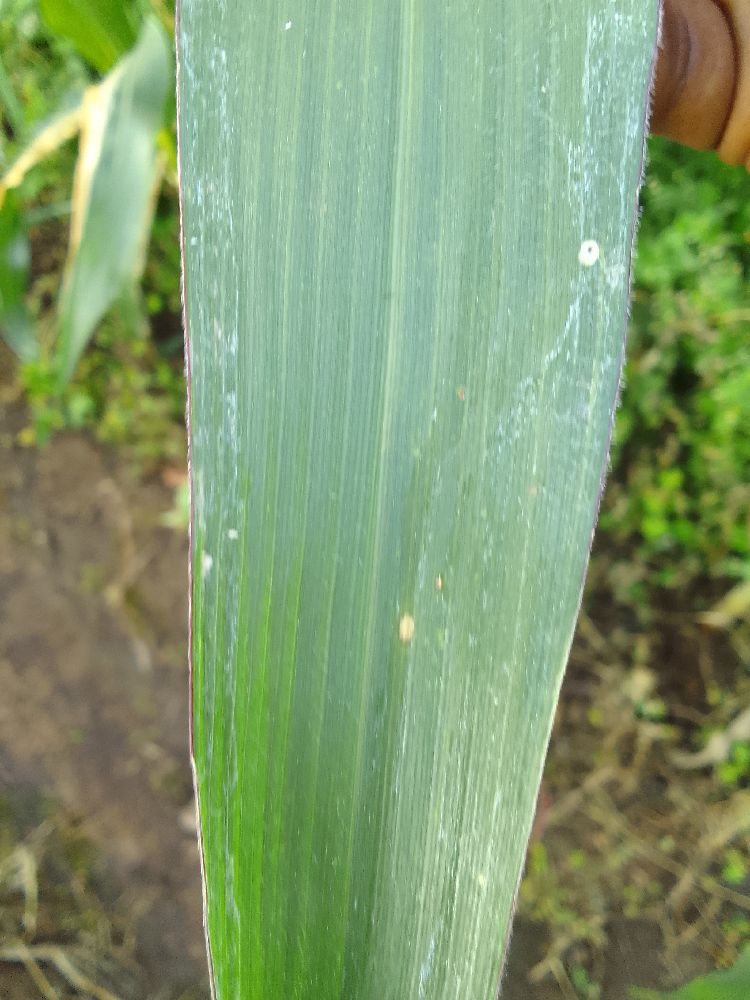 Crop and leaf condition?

maize, healthy
